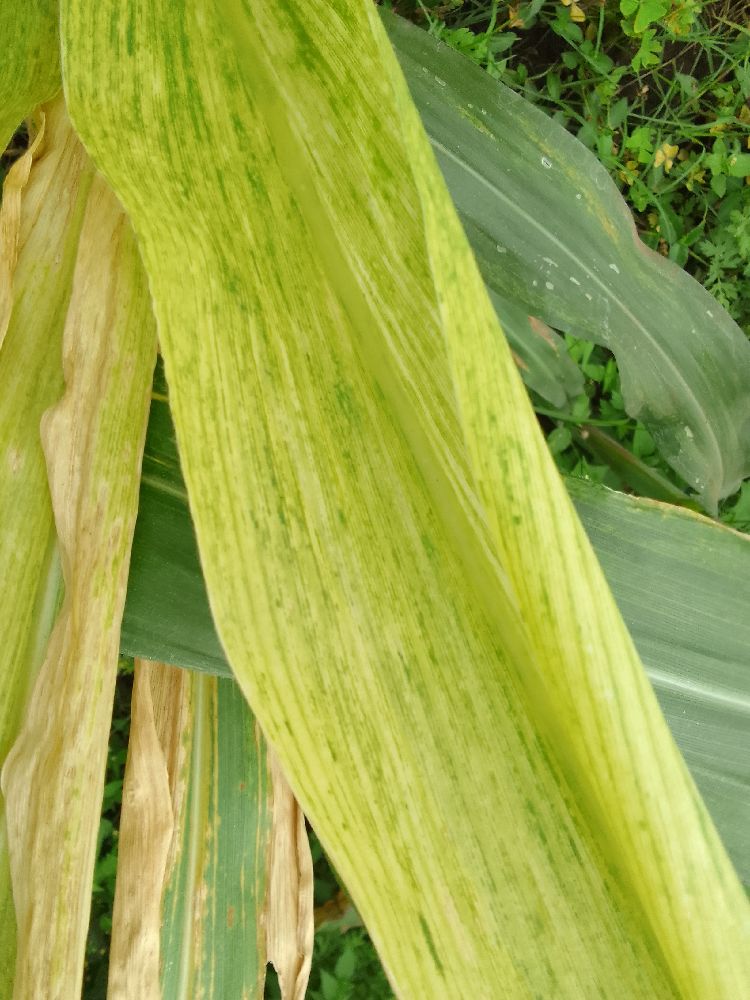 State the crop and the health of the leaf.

maize, maize lethal necrosis
